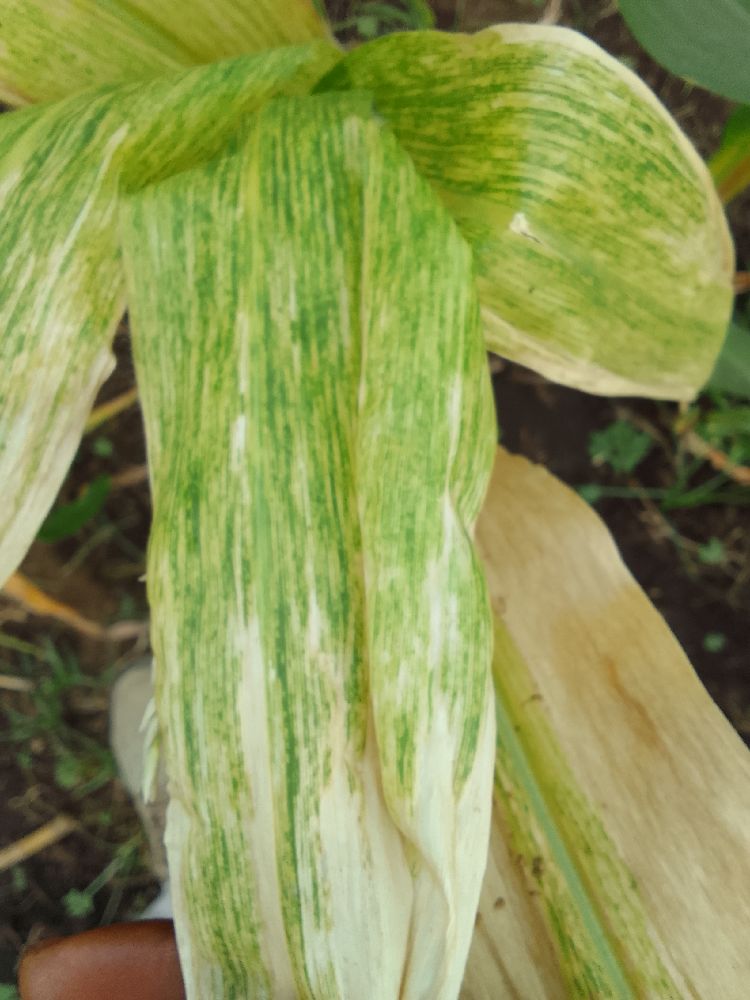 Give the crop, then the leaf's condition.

maize, maize lethal necrosis
